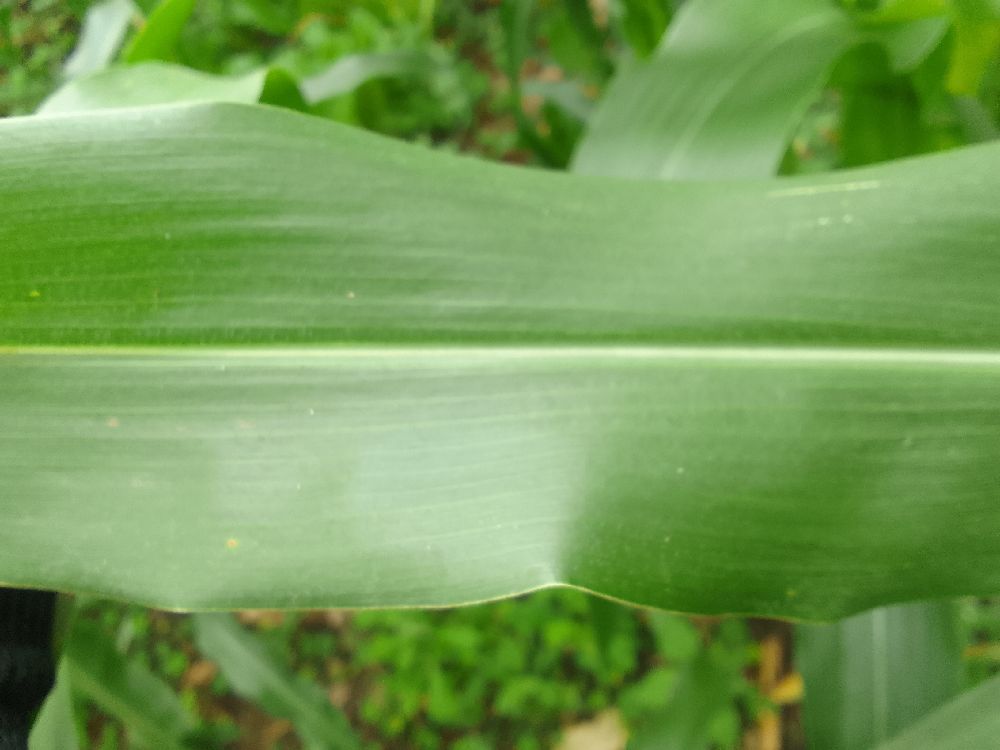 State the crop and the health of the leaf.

maize, healthy
